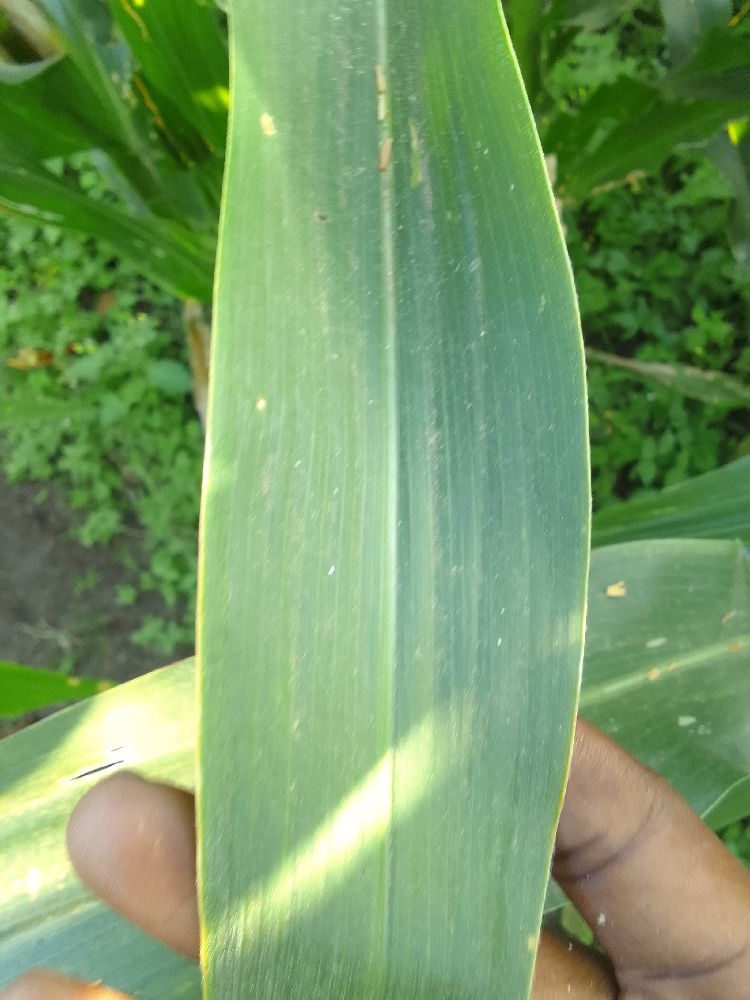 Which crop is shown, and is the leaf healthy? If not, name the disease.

maize, healthy
